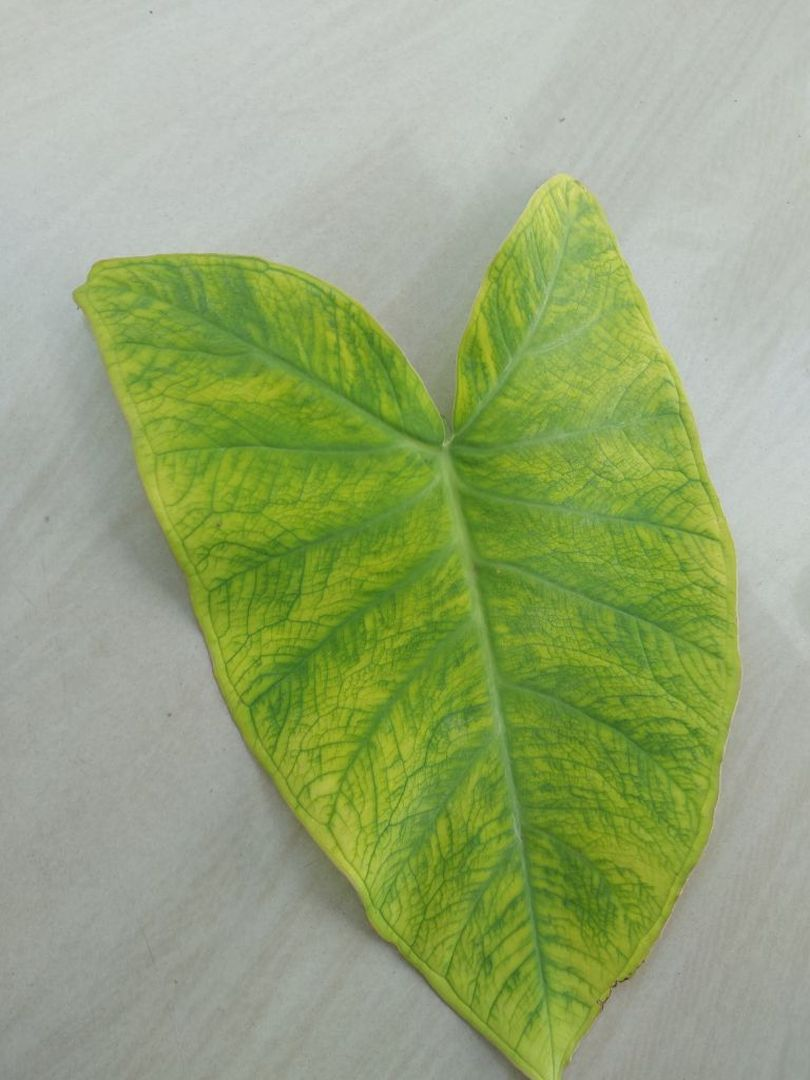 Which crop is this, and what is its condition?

taro, mosaic
